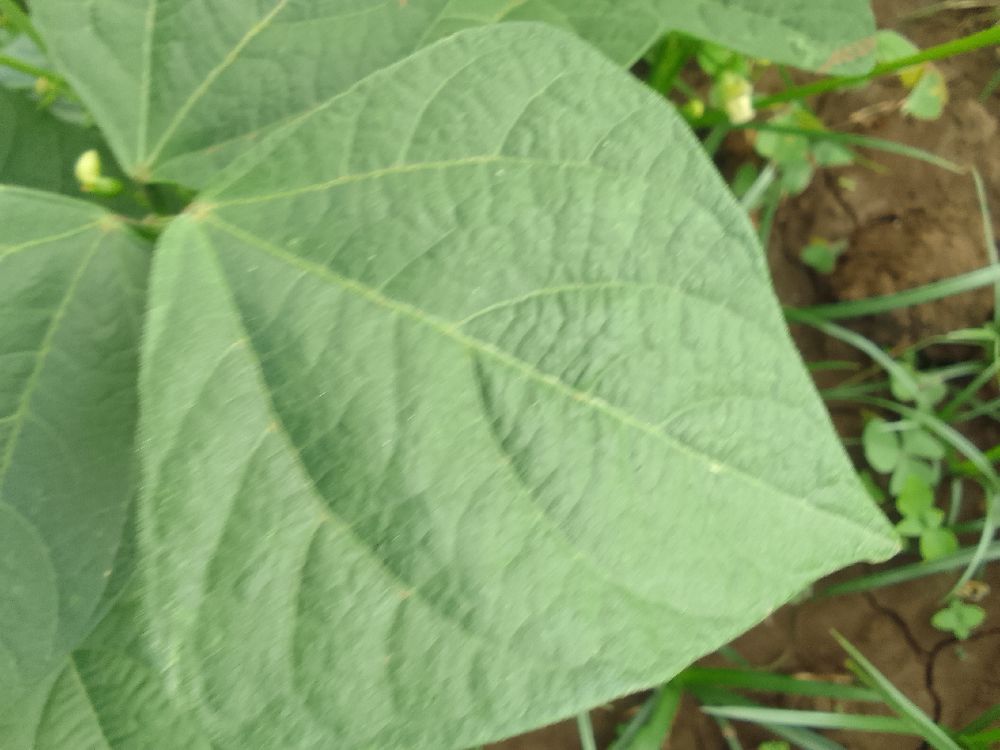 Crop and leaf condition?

common bean, healthy
